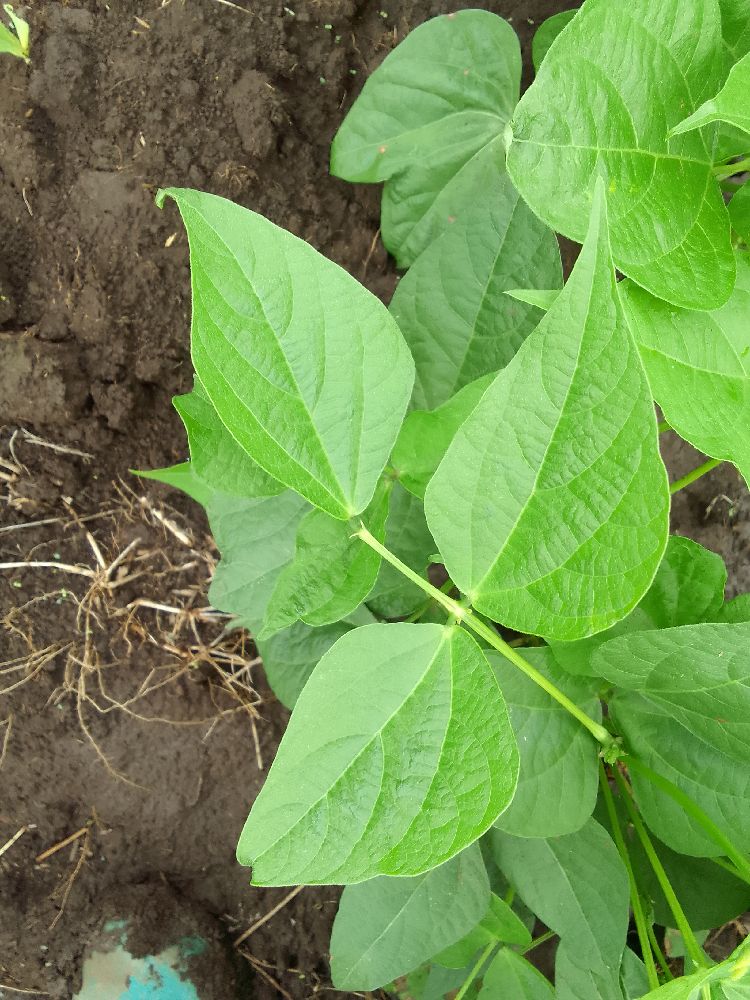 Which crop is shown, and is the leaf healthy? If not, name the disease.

common bean, healthy
